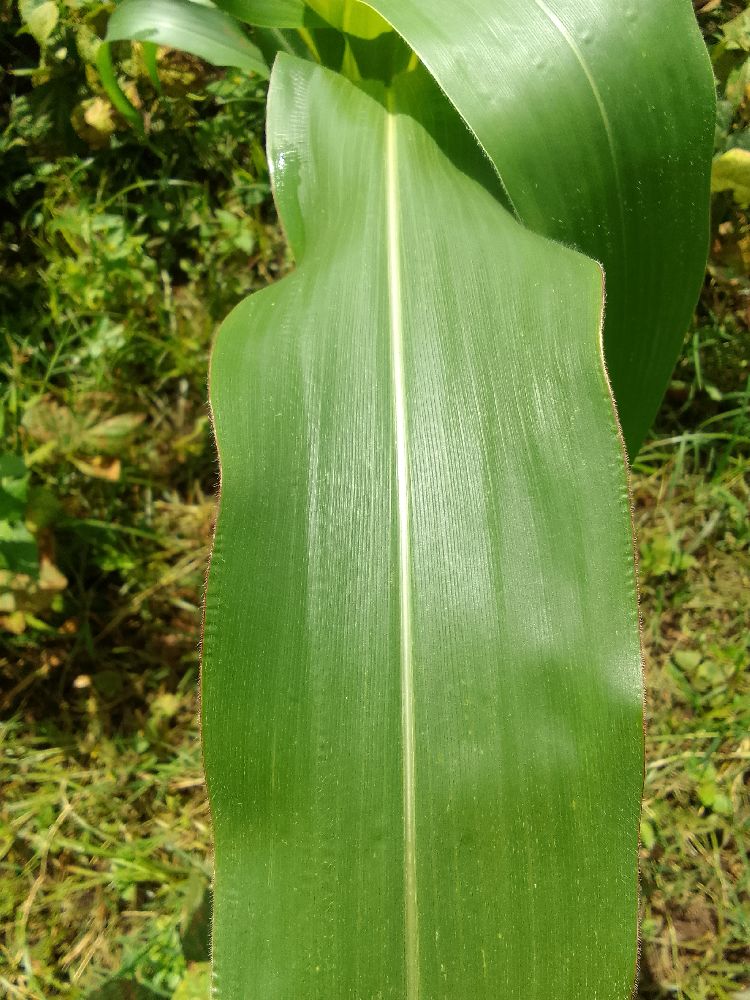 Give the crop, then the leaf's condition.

maize, healthy
